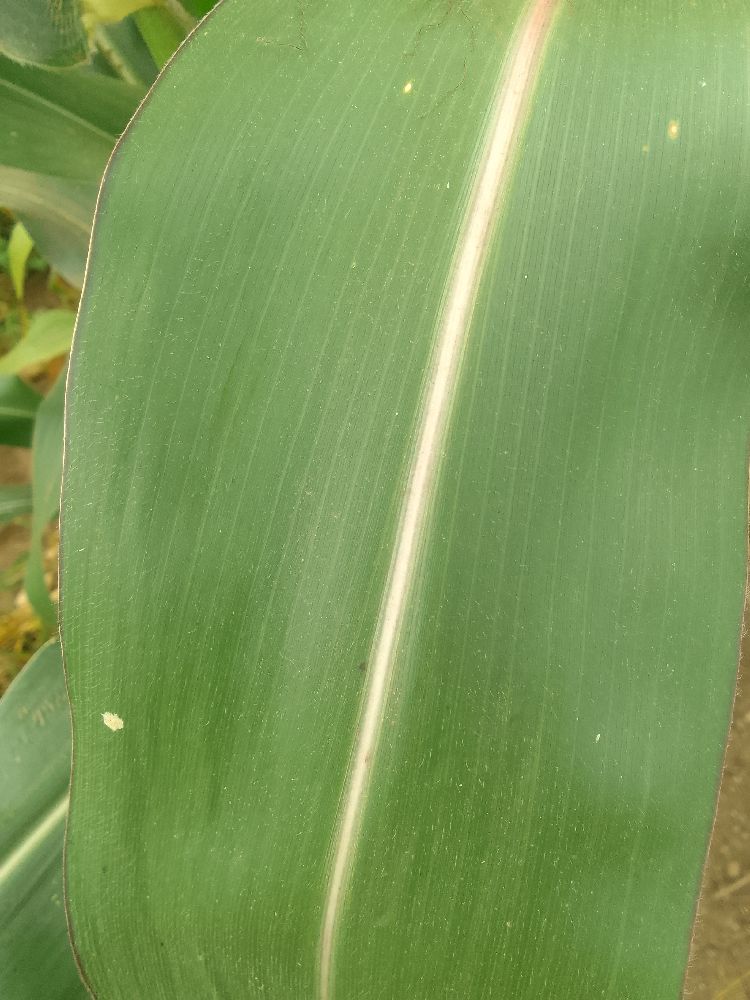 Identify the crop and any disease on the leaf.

maize, healthy
